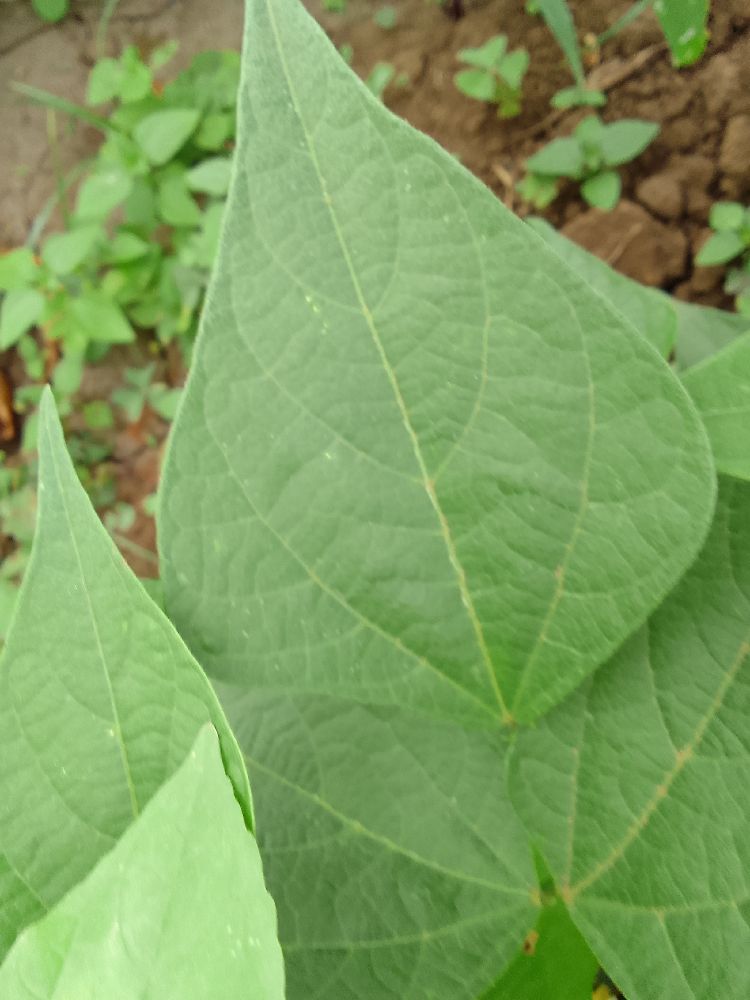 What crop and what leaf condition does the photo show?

common bean, healthy
